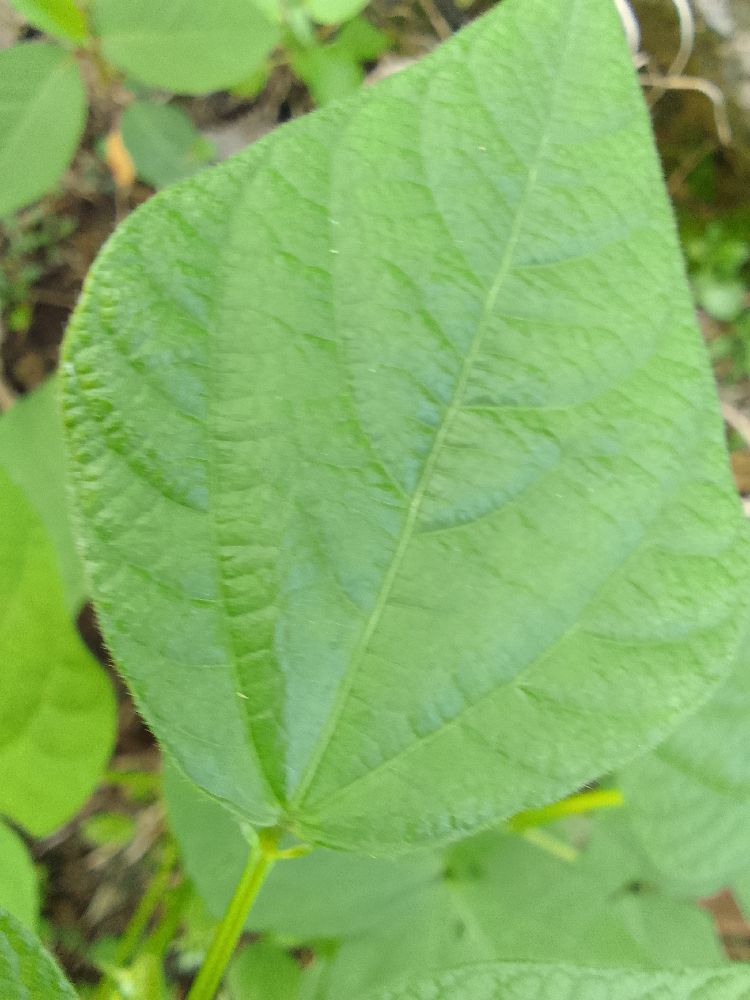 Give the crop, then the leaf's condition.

common bean, healthy
